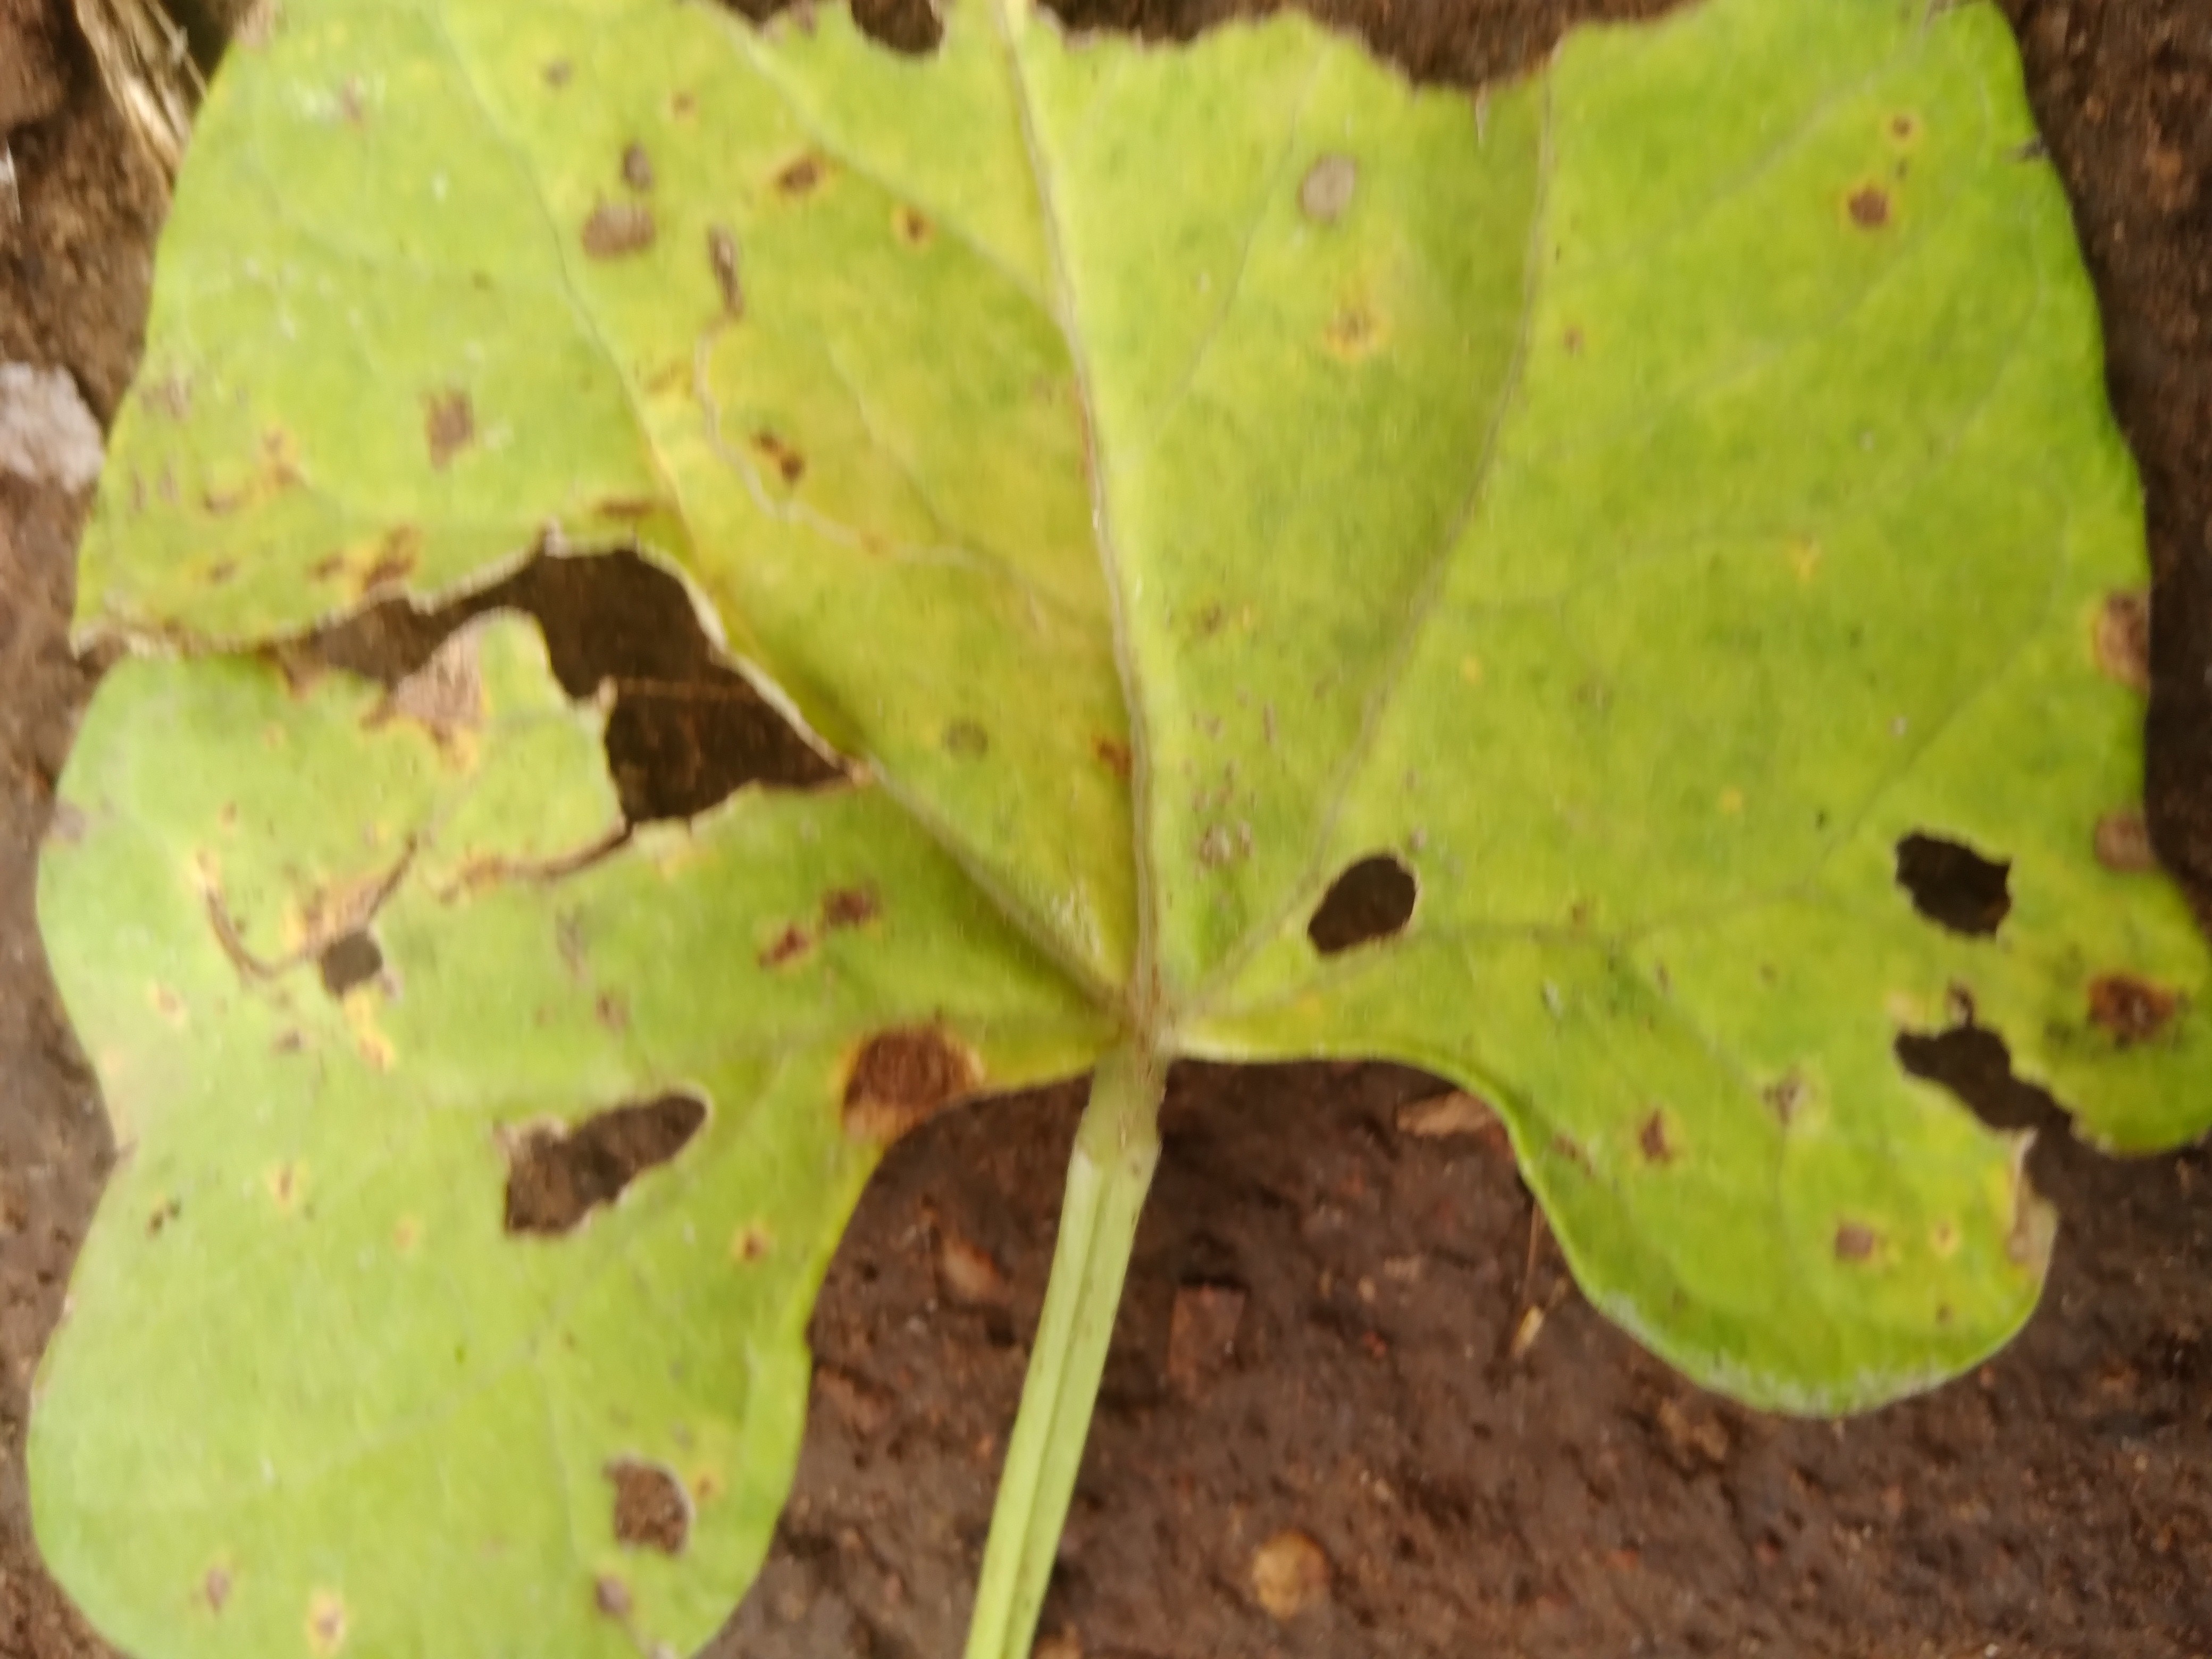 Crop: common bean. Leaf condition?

rust
